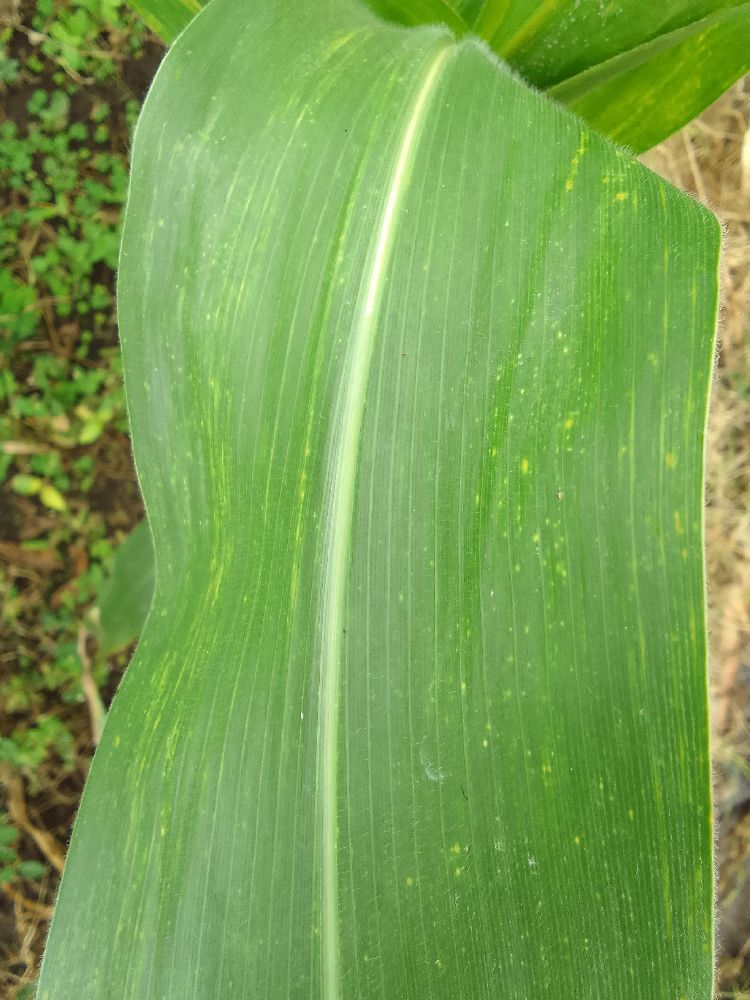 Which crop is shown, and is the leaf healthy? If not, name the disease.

maize, healthy
